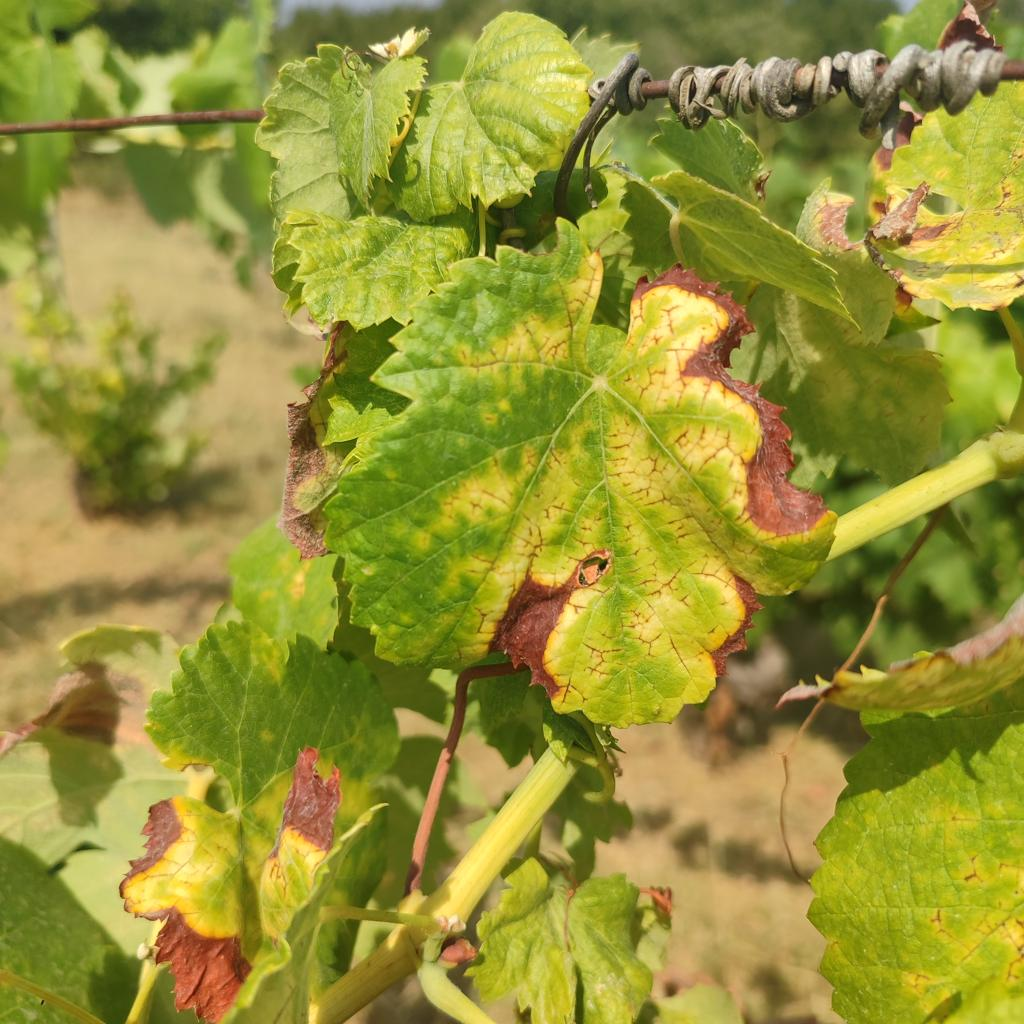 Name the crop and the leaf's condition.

grapevine, esca complex
